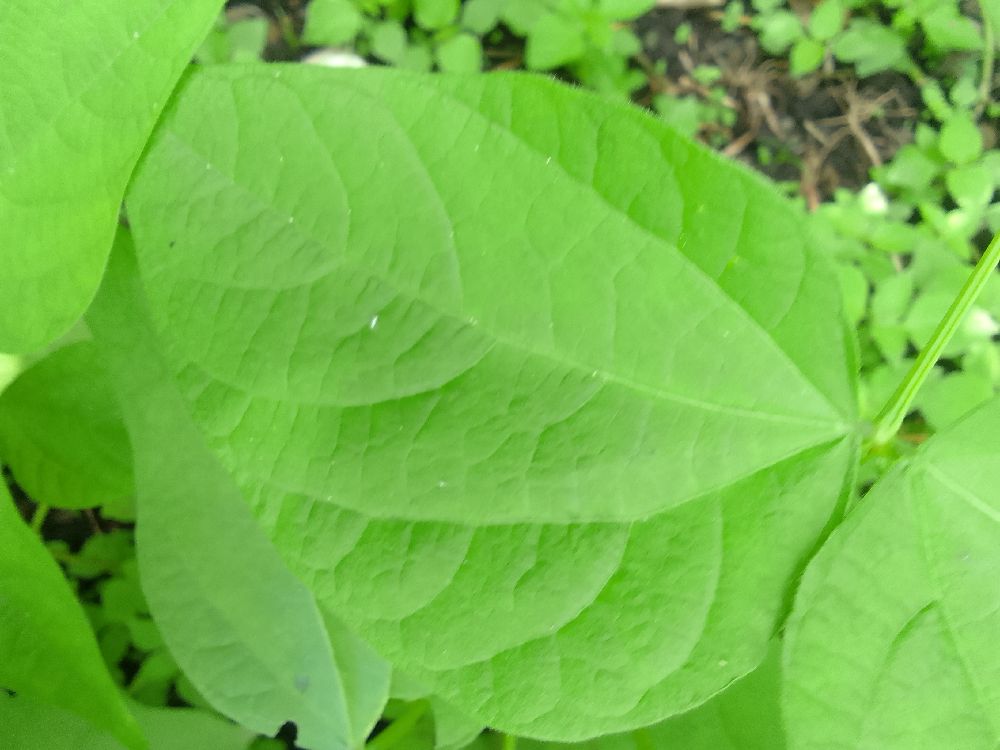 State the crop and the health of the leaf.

common bean, healthy
